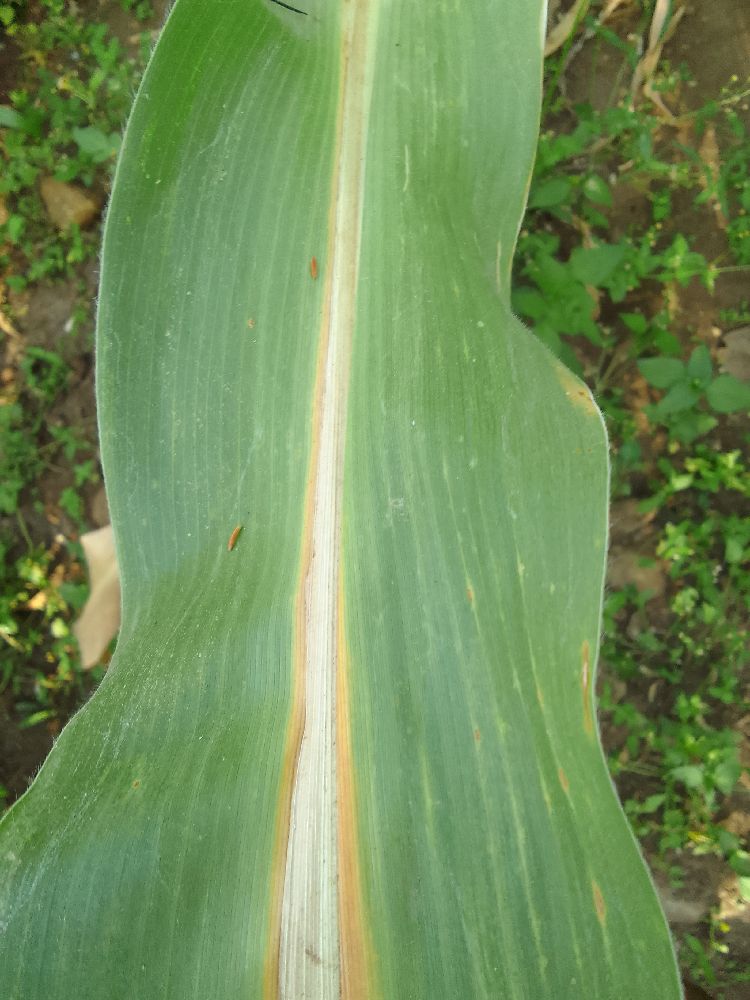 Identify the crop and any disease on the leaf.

maize, maize lethal necrosis
